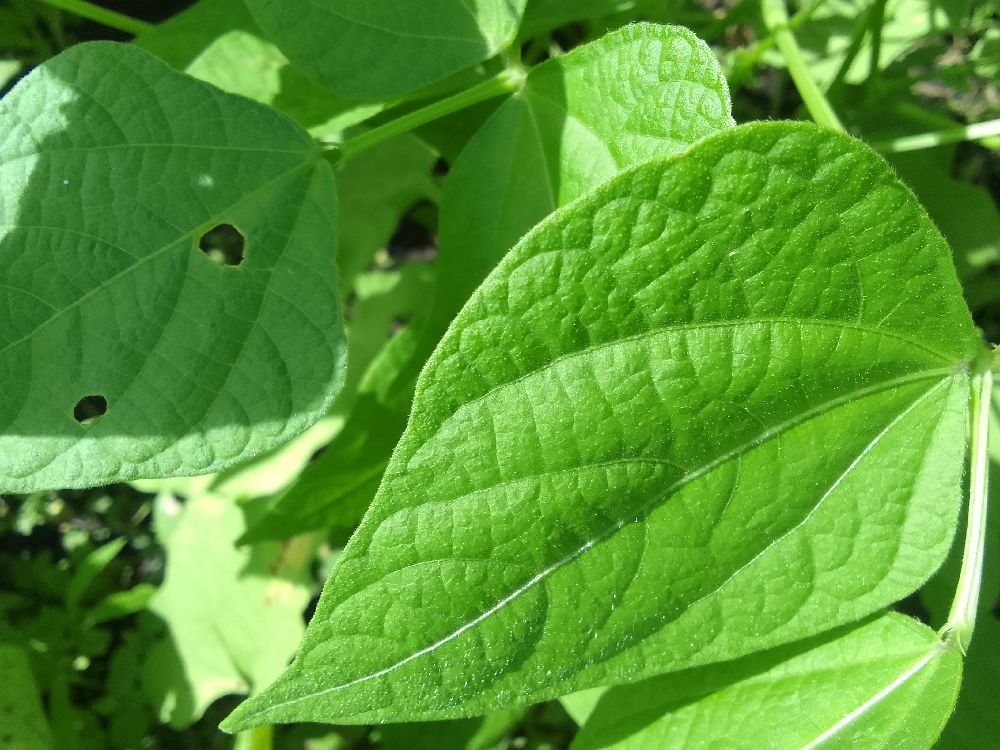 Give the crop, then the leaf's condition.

common bean, healthy
